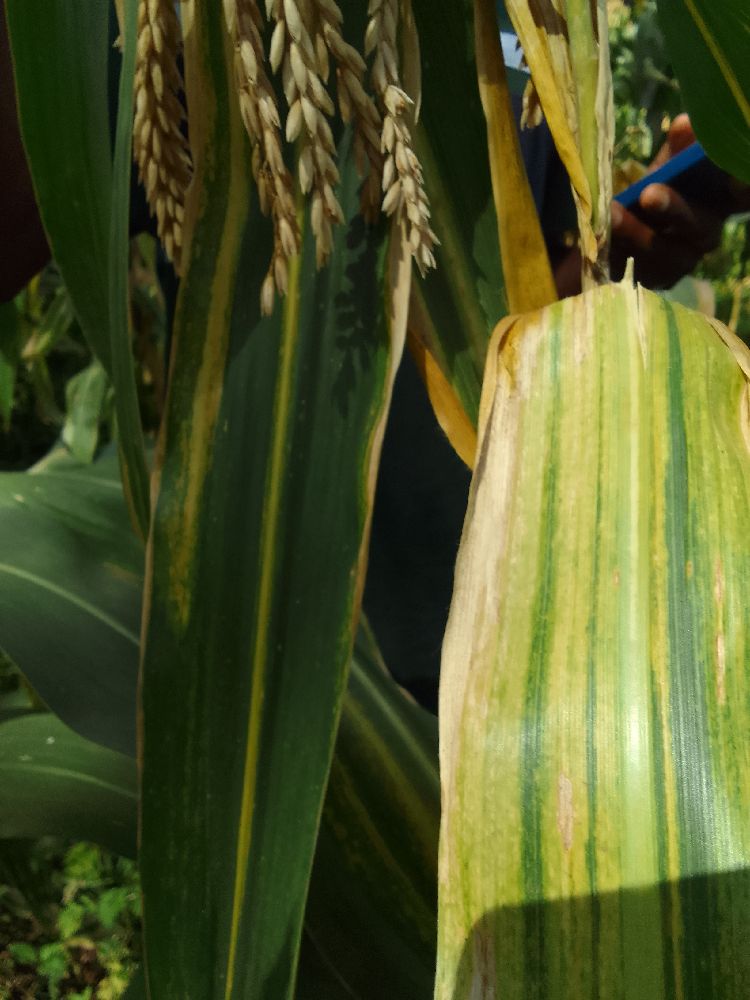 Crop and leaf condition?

maize, maize lethal necrosis
